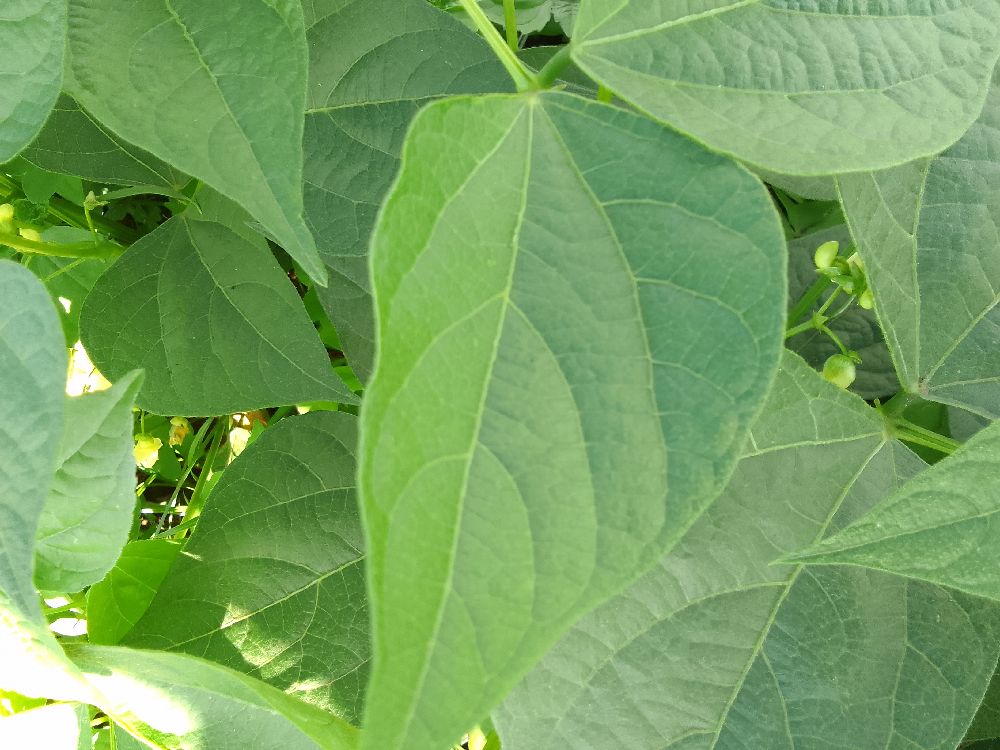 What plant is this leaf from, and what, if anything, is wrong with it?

common bean, healthy
